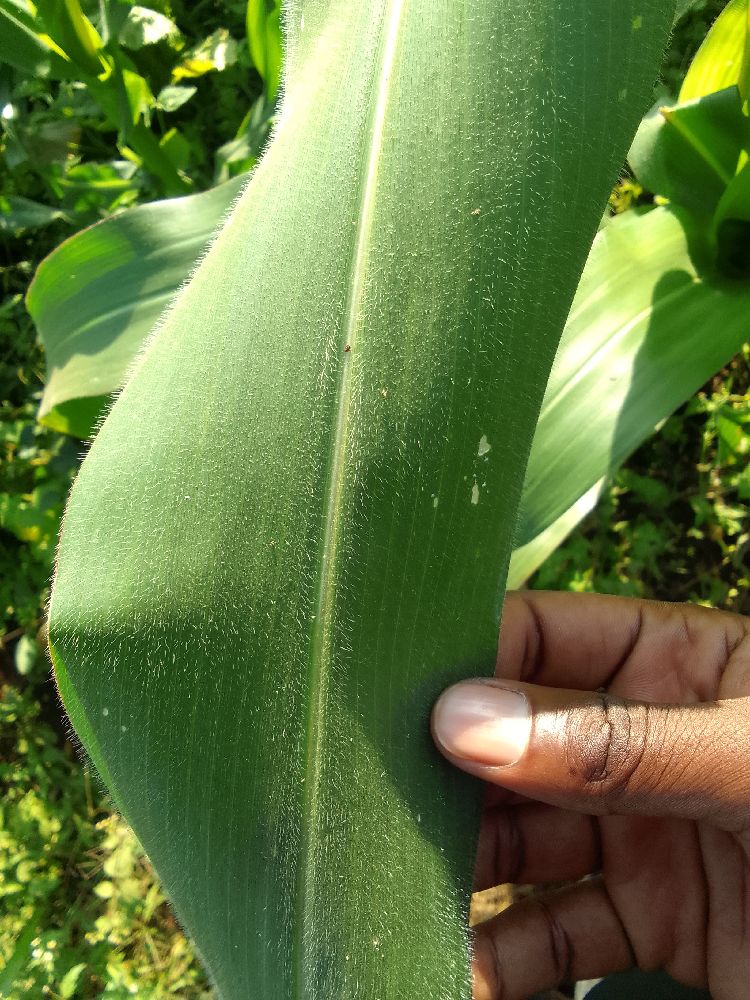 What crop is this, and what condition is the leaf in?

maize, healthy
